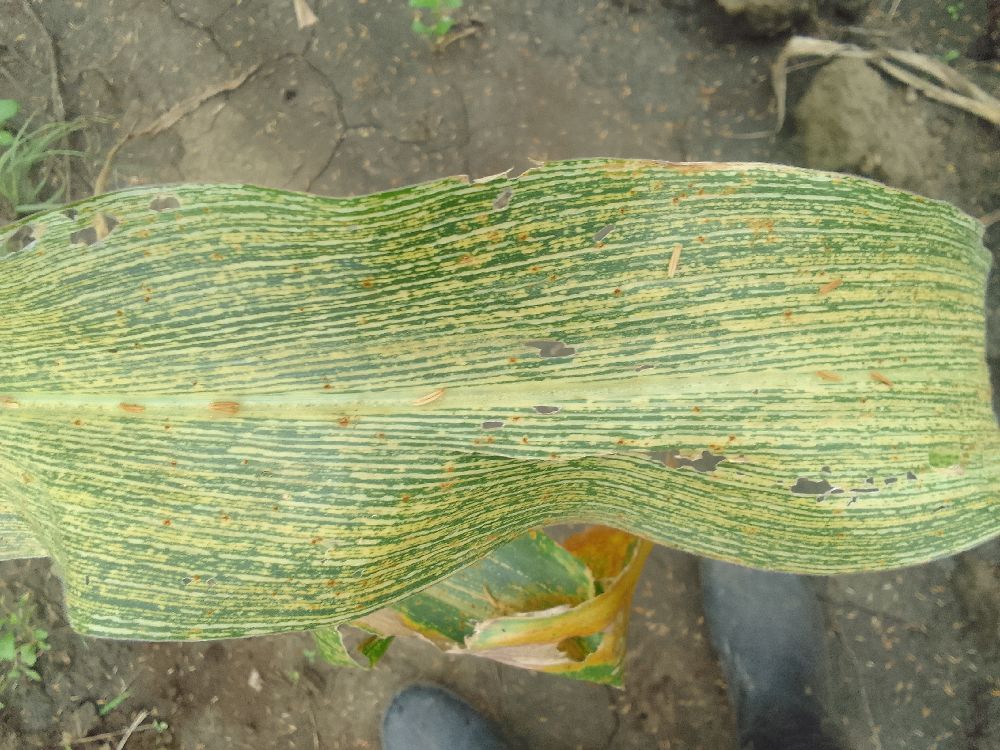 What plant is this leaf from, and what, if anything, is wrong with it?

maize, maize streak virus
